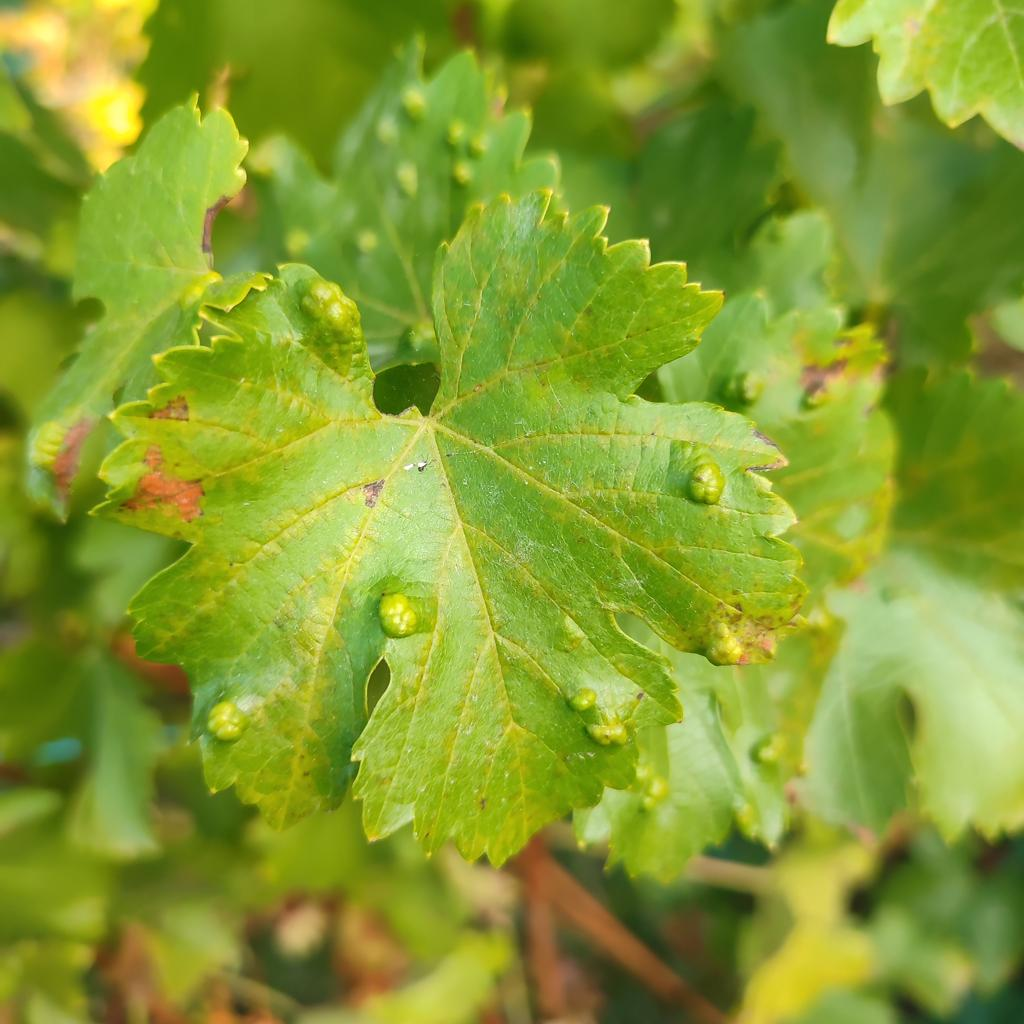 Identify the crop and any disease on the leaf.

grapevine, erineum mite
